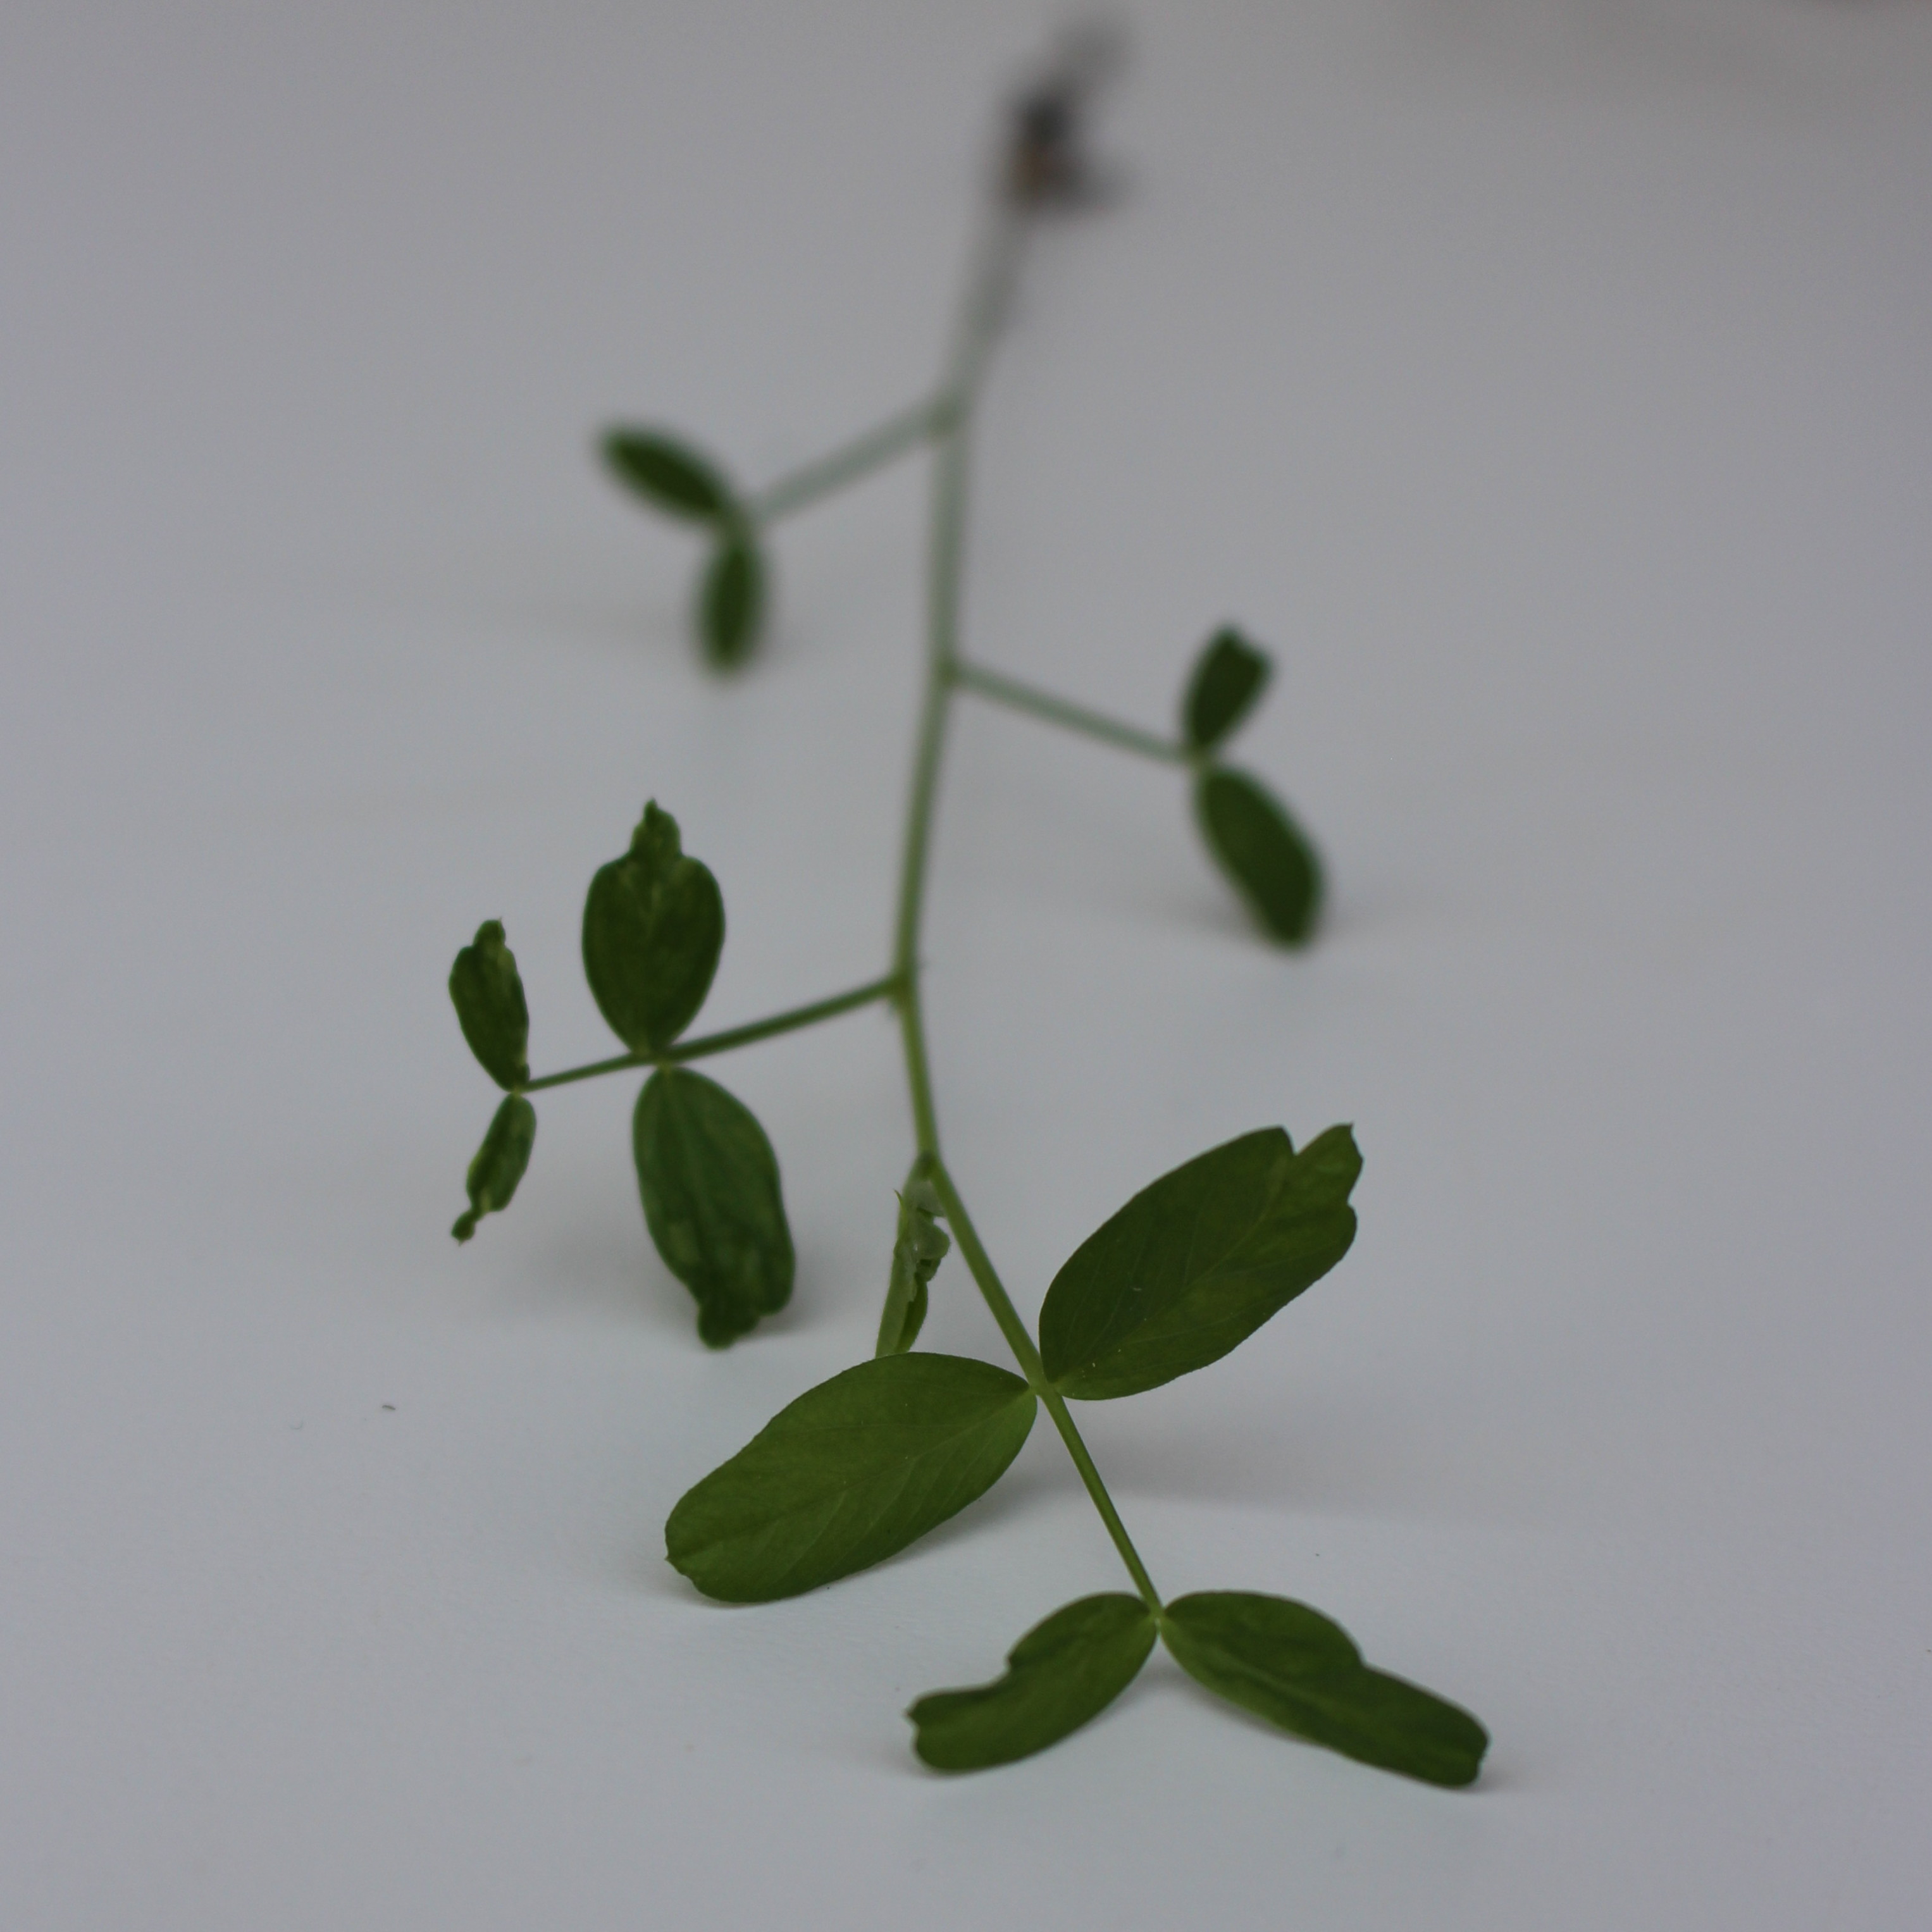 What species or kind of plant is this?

Vicia sativa
